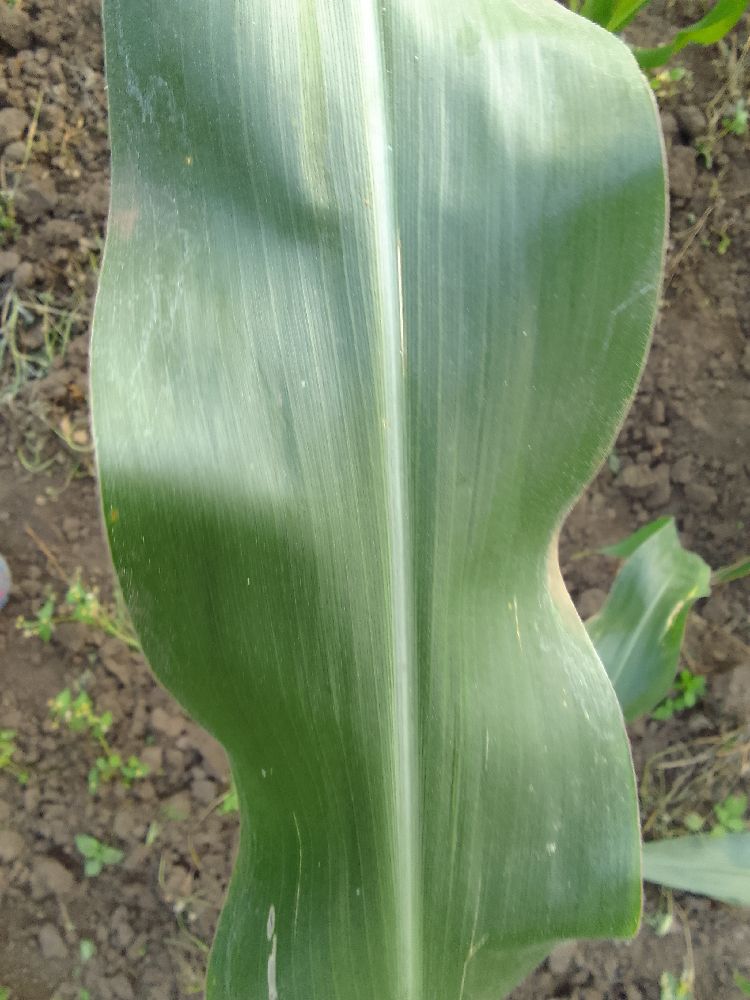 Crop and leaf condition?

maize, healthy
